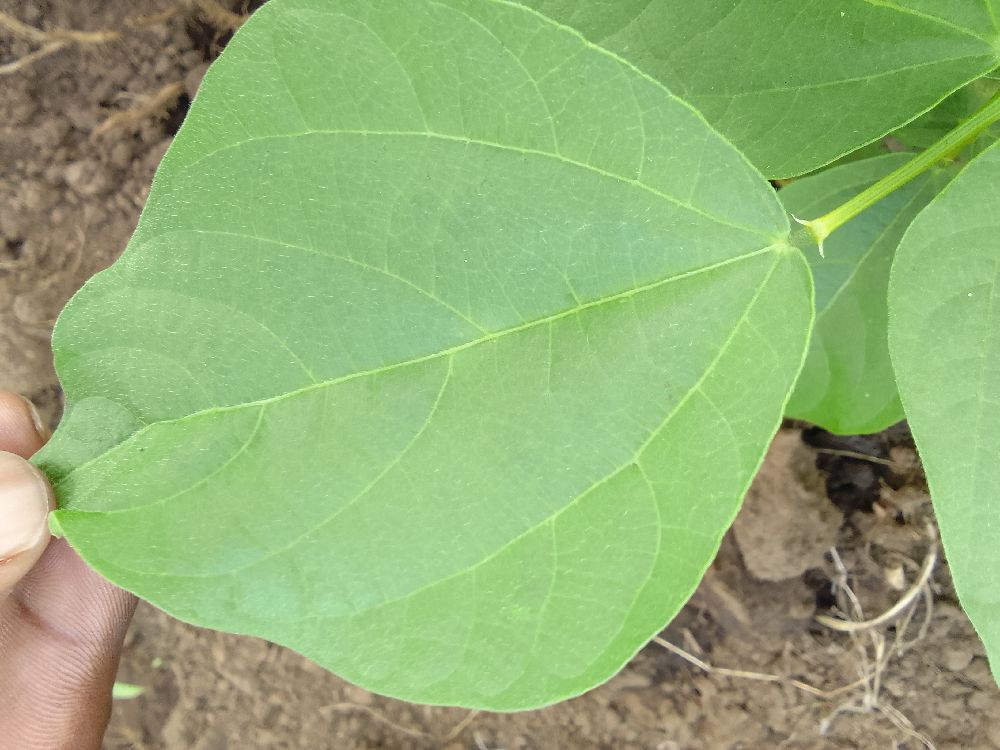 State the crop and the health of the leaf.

common bean, healthy
